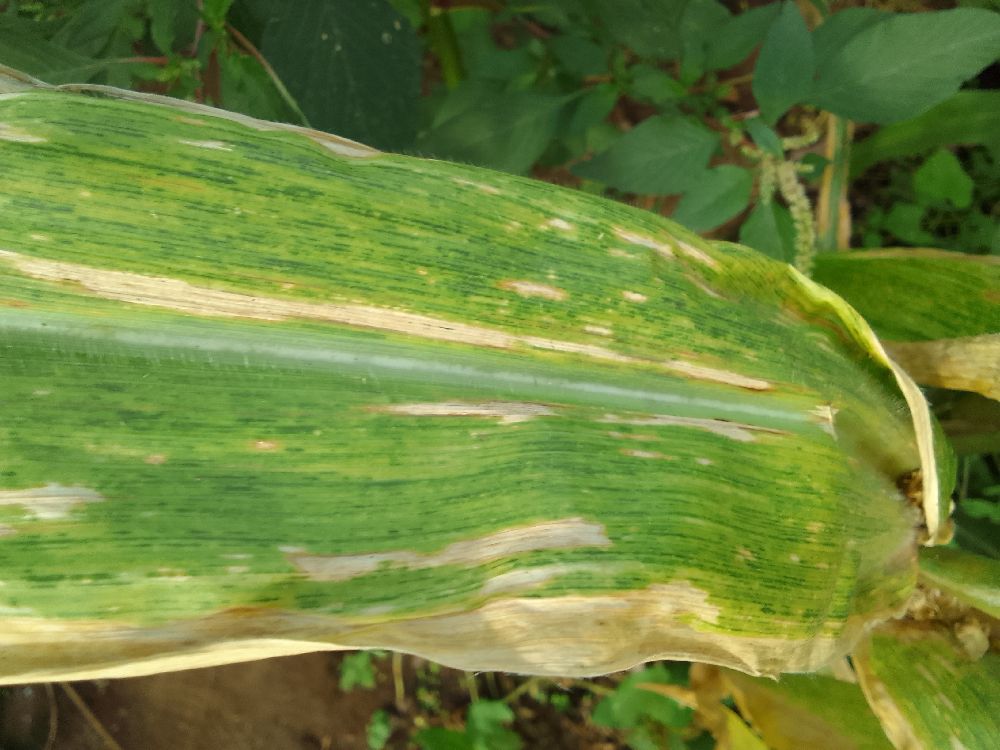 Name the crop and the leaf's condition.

maize, maize lethal necrosis
